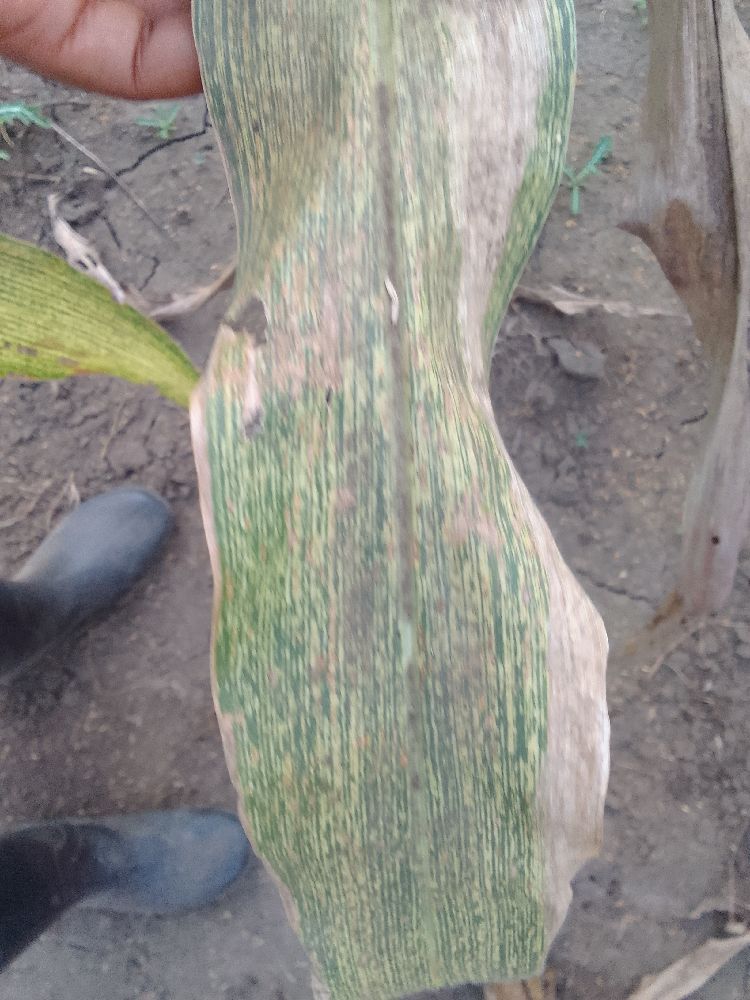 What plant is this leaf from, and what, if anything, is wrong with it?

maize, maize streak virus
